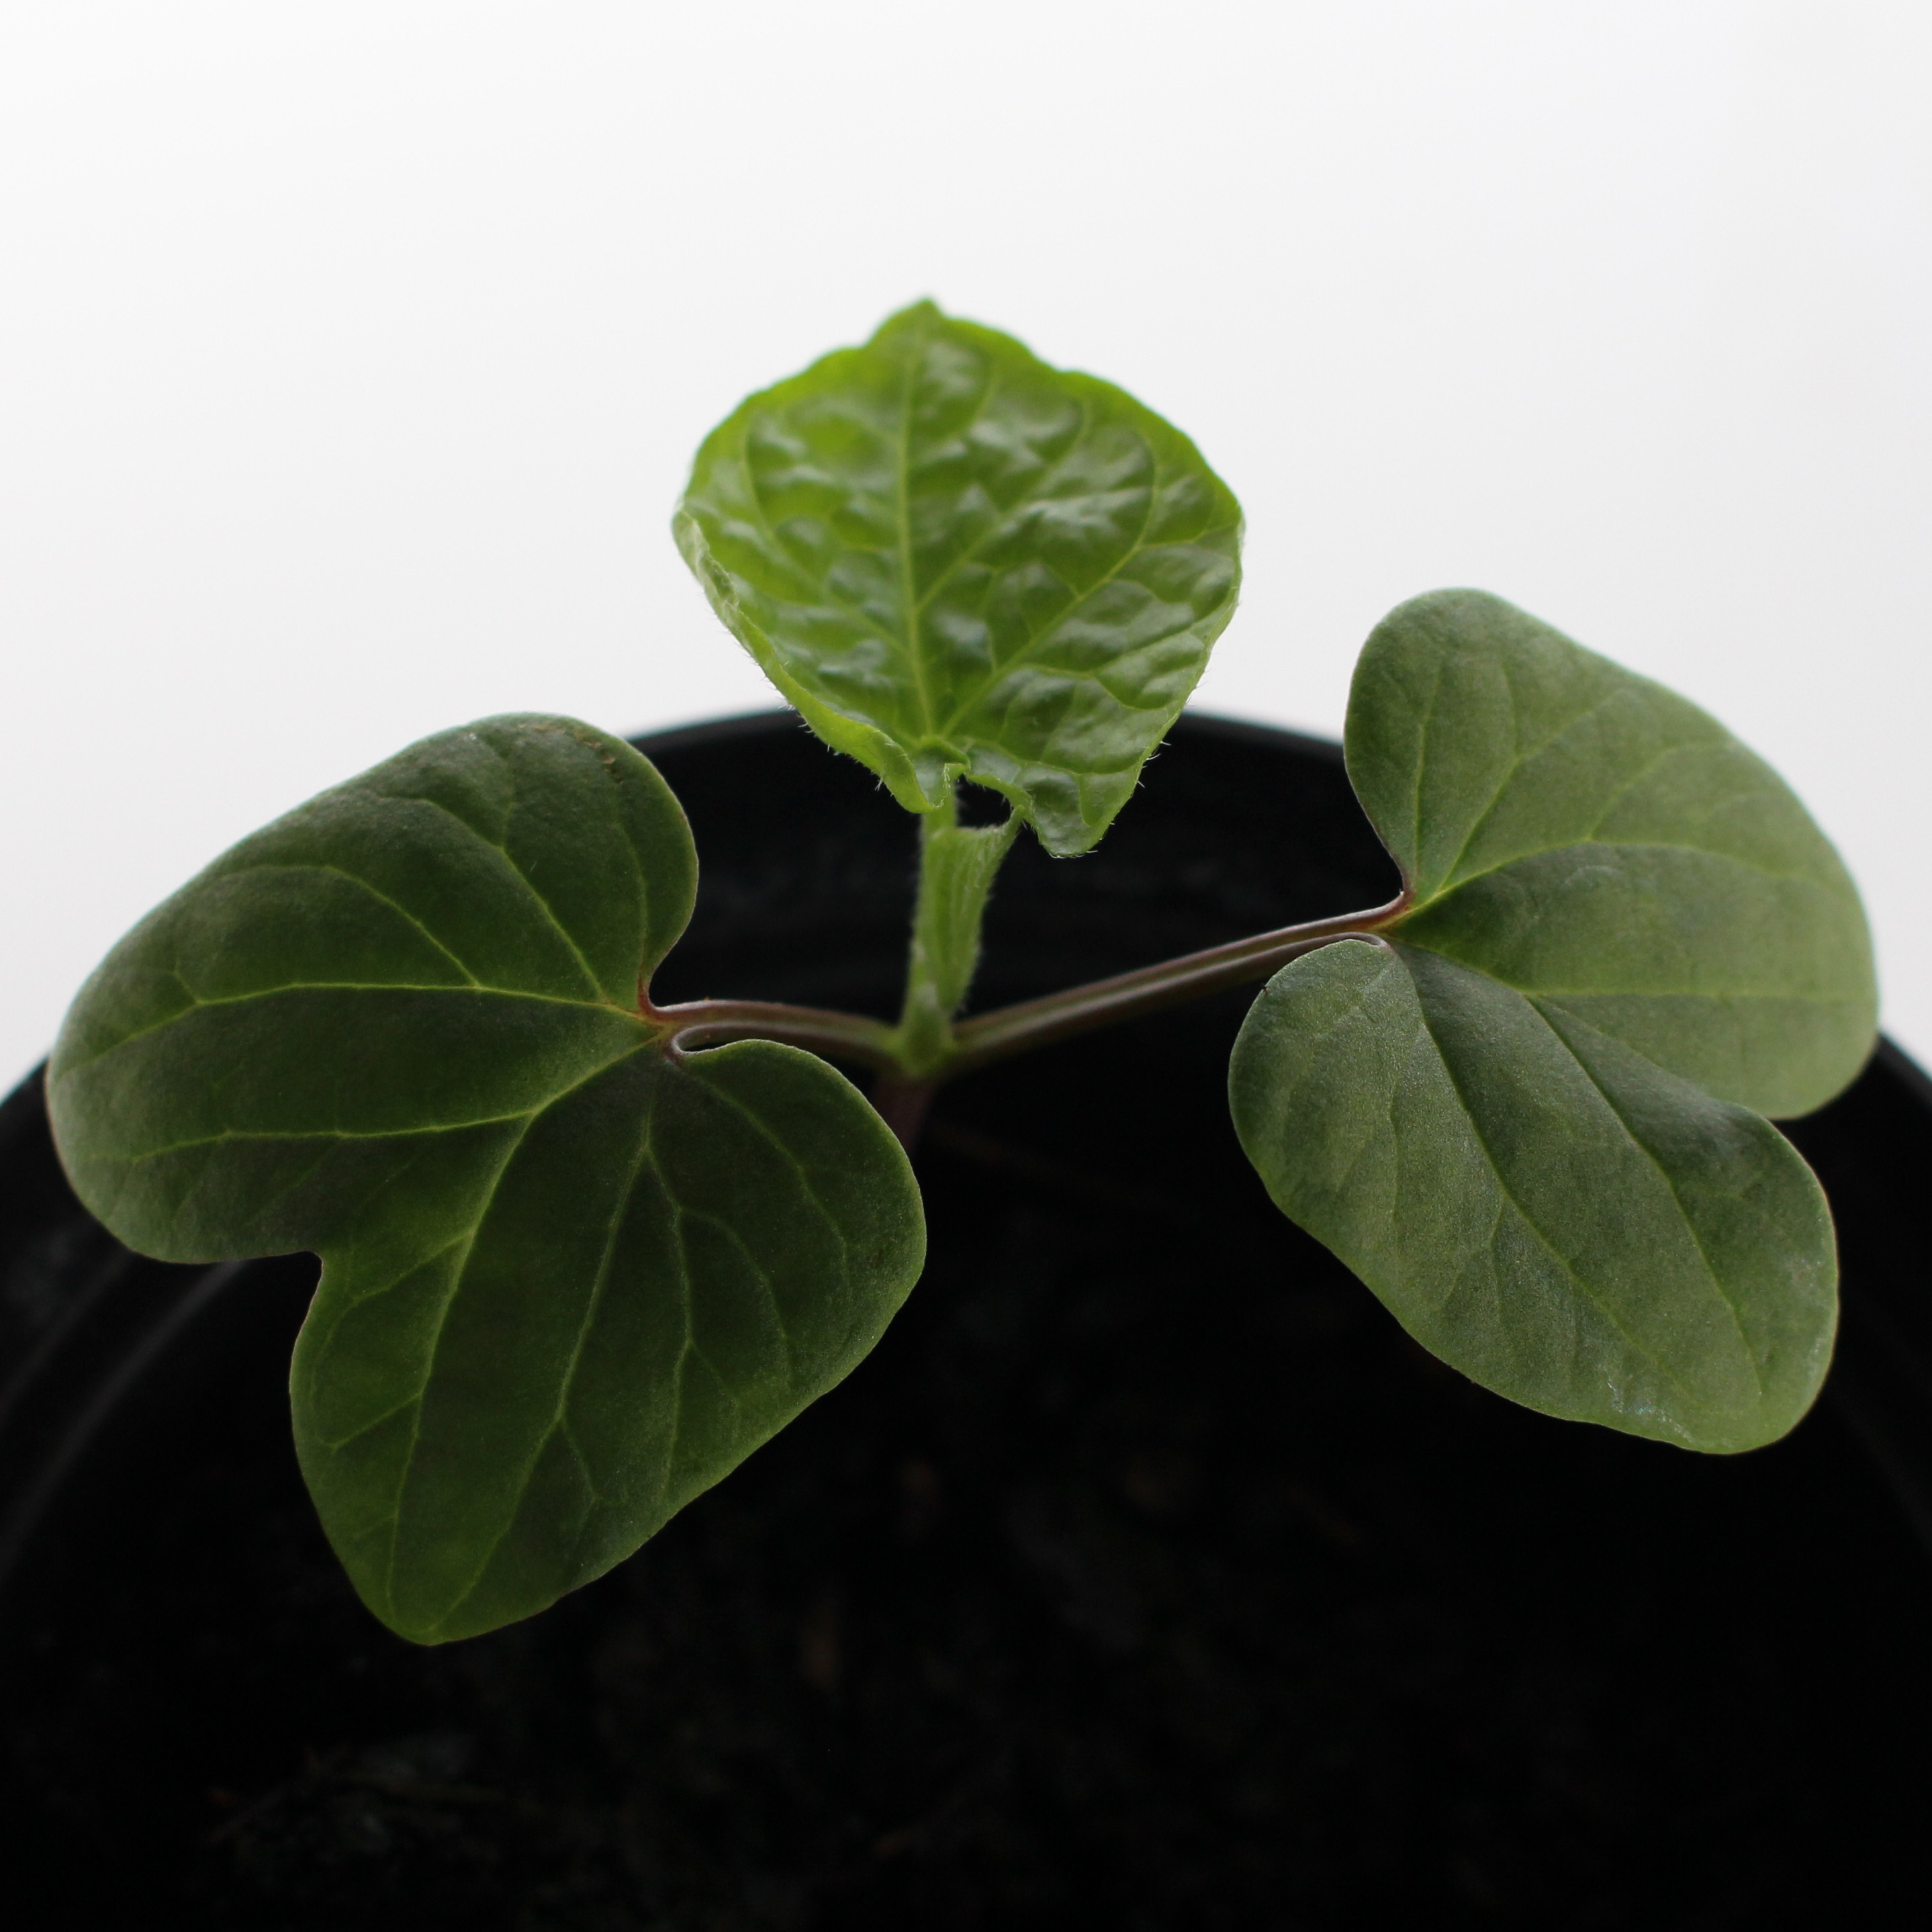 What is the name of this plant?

Convolvulus arvensis
